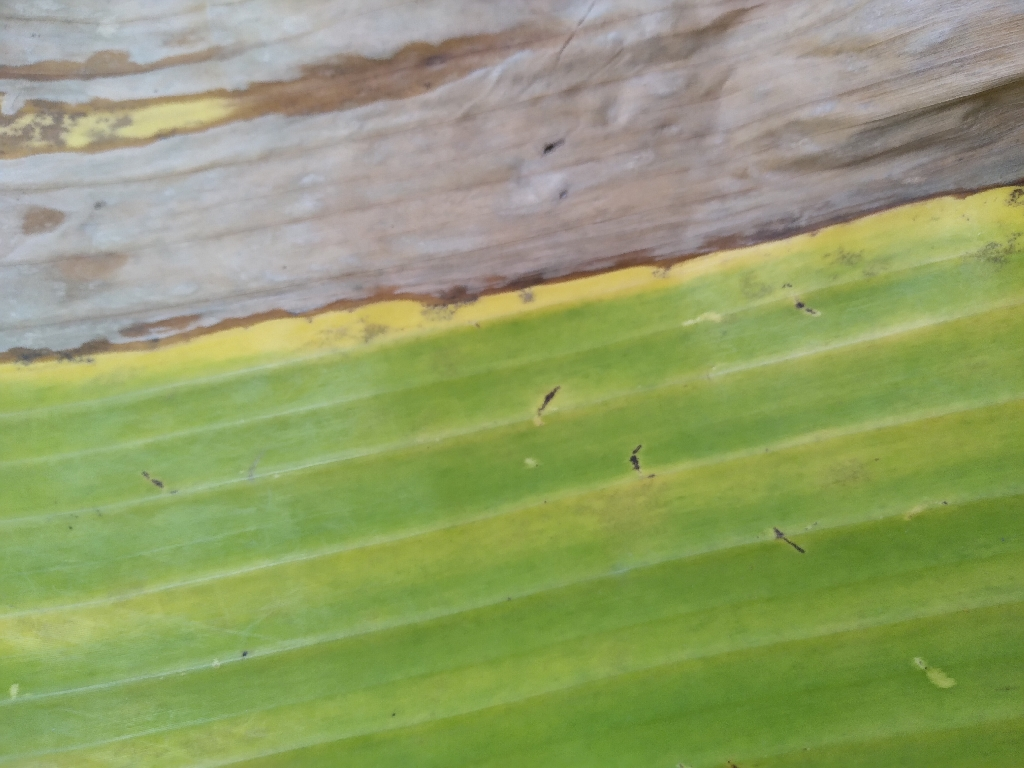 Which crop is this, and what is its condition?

banana, fusarium wilt race 1
